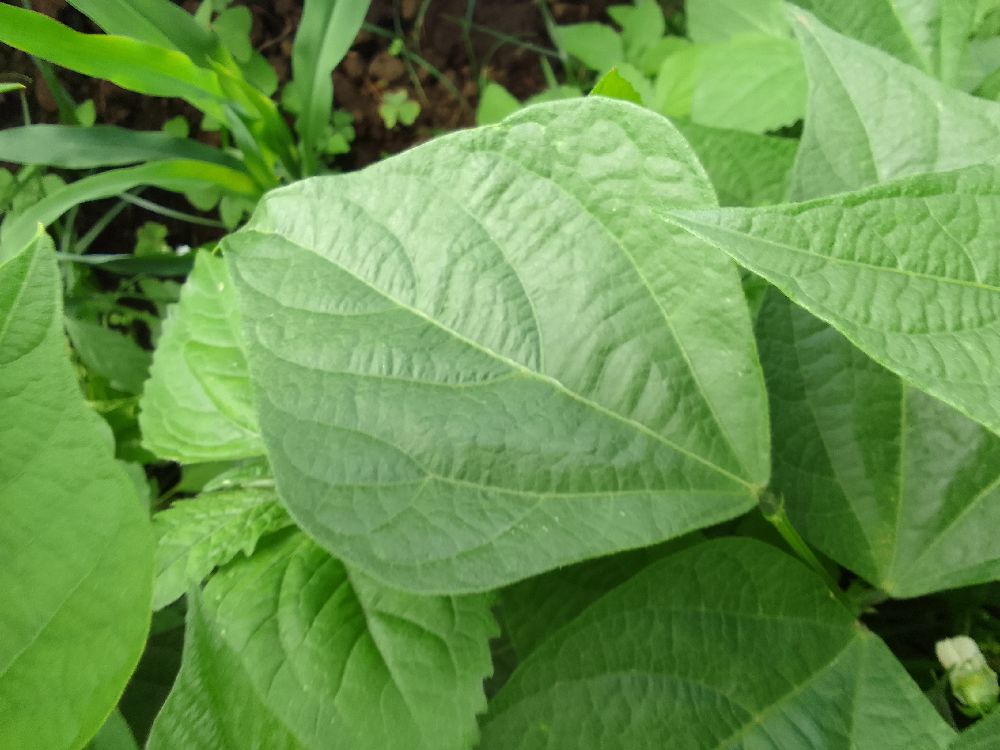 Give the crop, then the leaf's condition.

common bean, healthy
